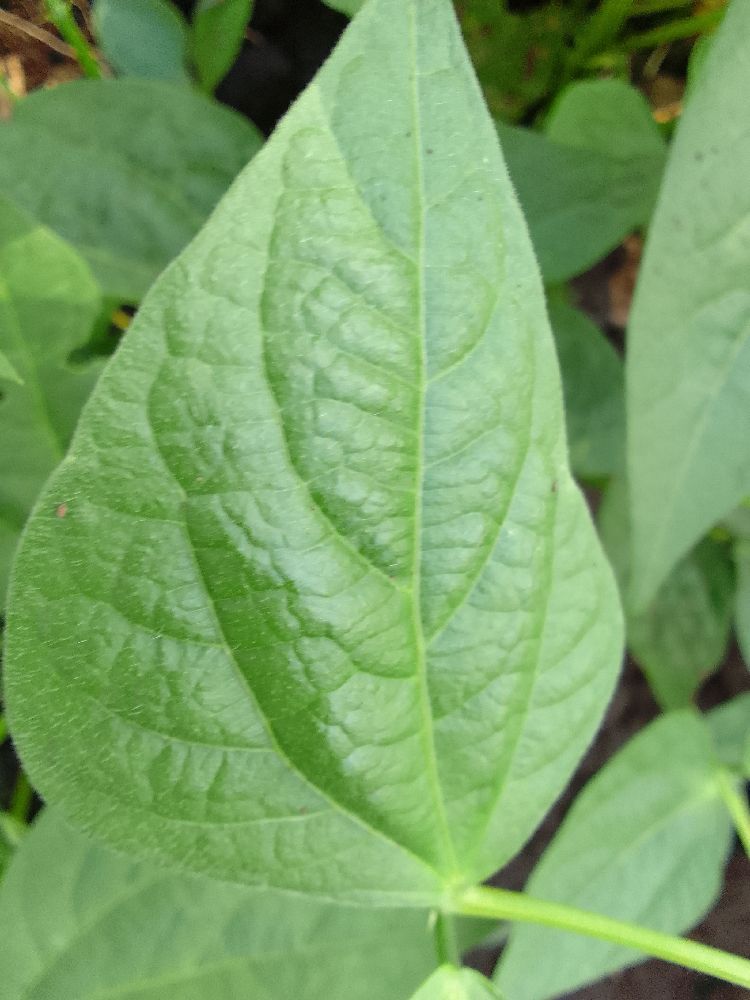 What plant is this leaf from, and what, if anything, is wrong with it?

common bean, healthy
